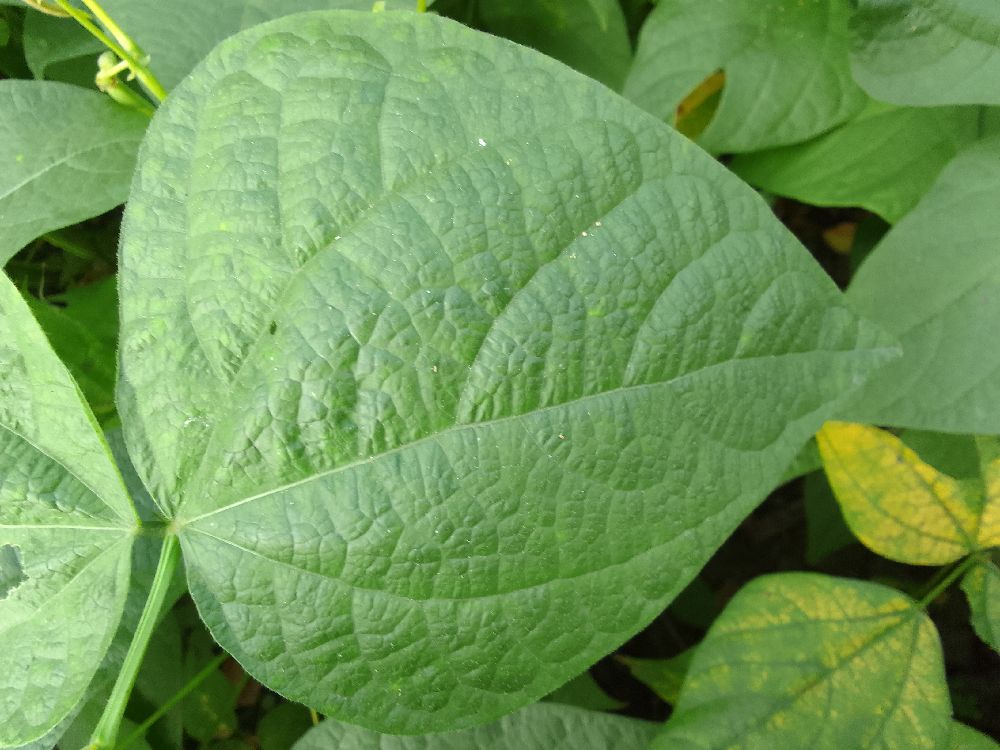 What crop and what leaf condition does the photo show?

common bean, healthy
